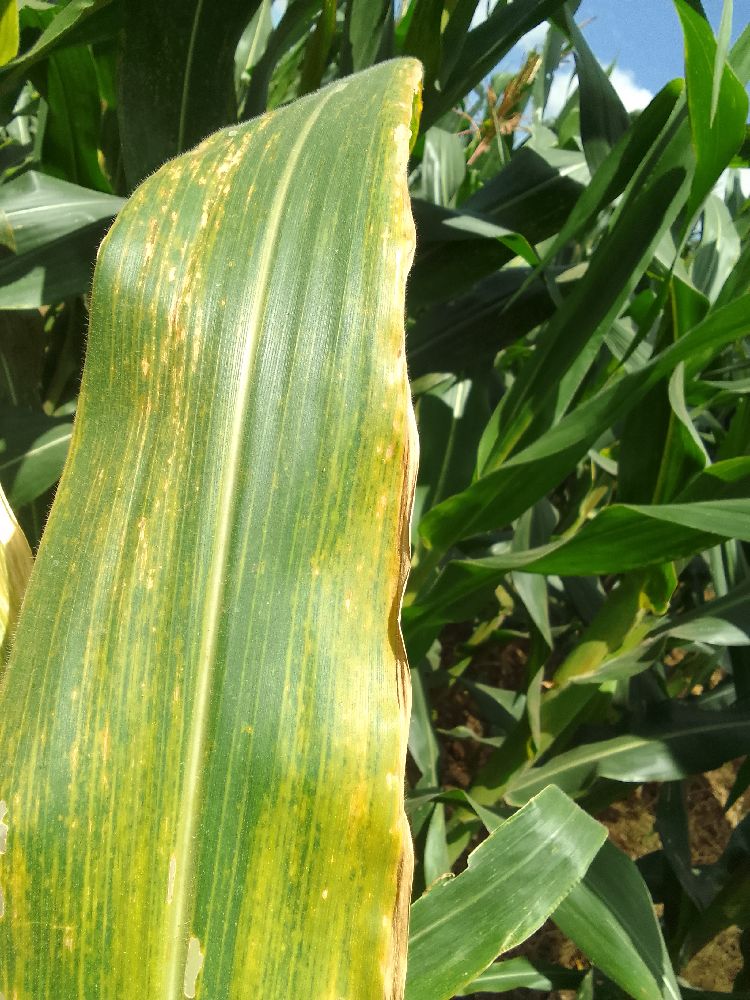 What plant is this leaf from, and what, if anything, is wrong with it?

maize, maize lethal necrosis
